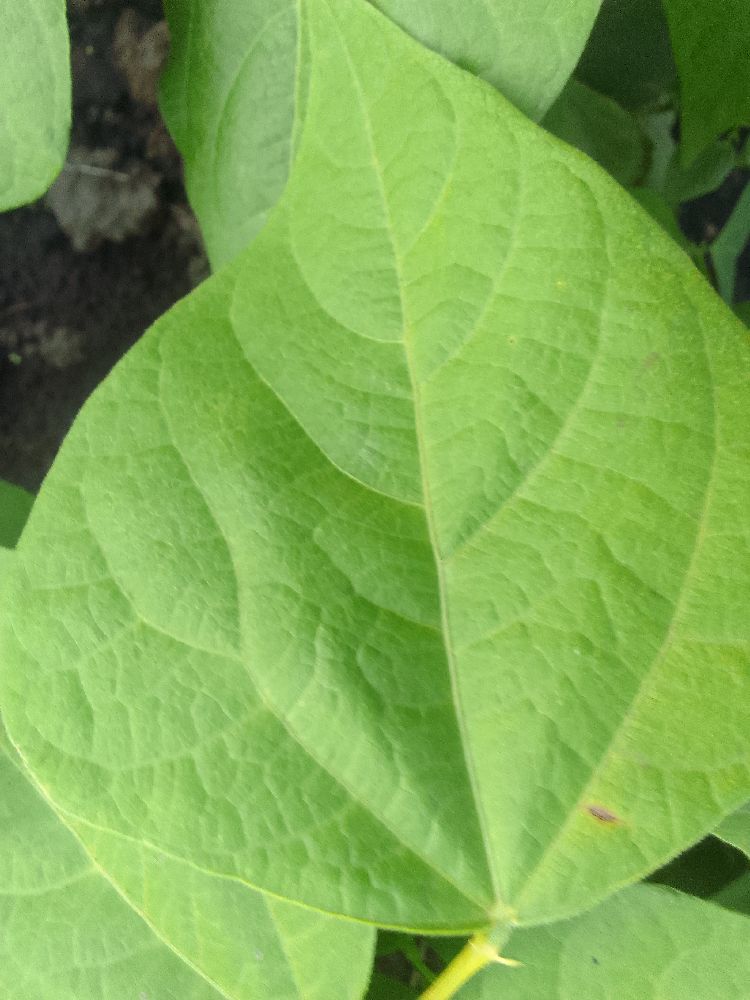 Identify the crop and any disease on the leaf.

common bean, healthy
